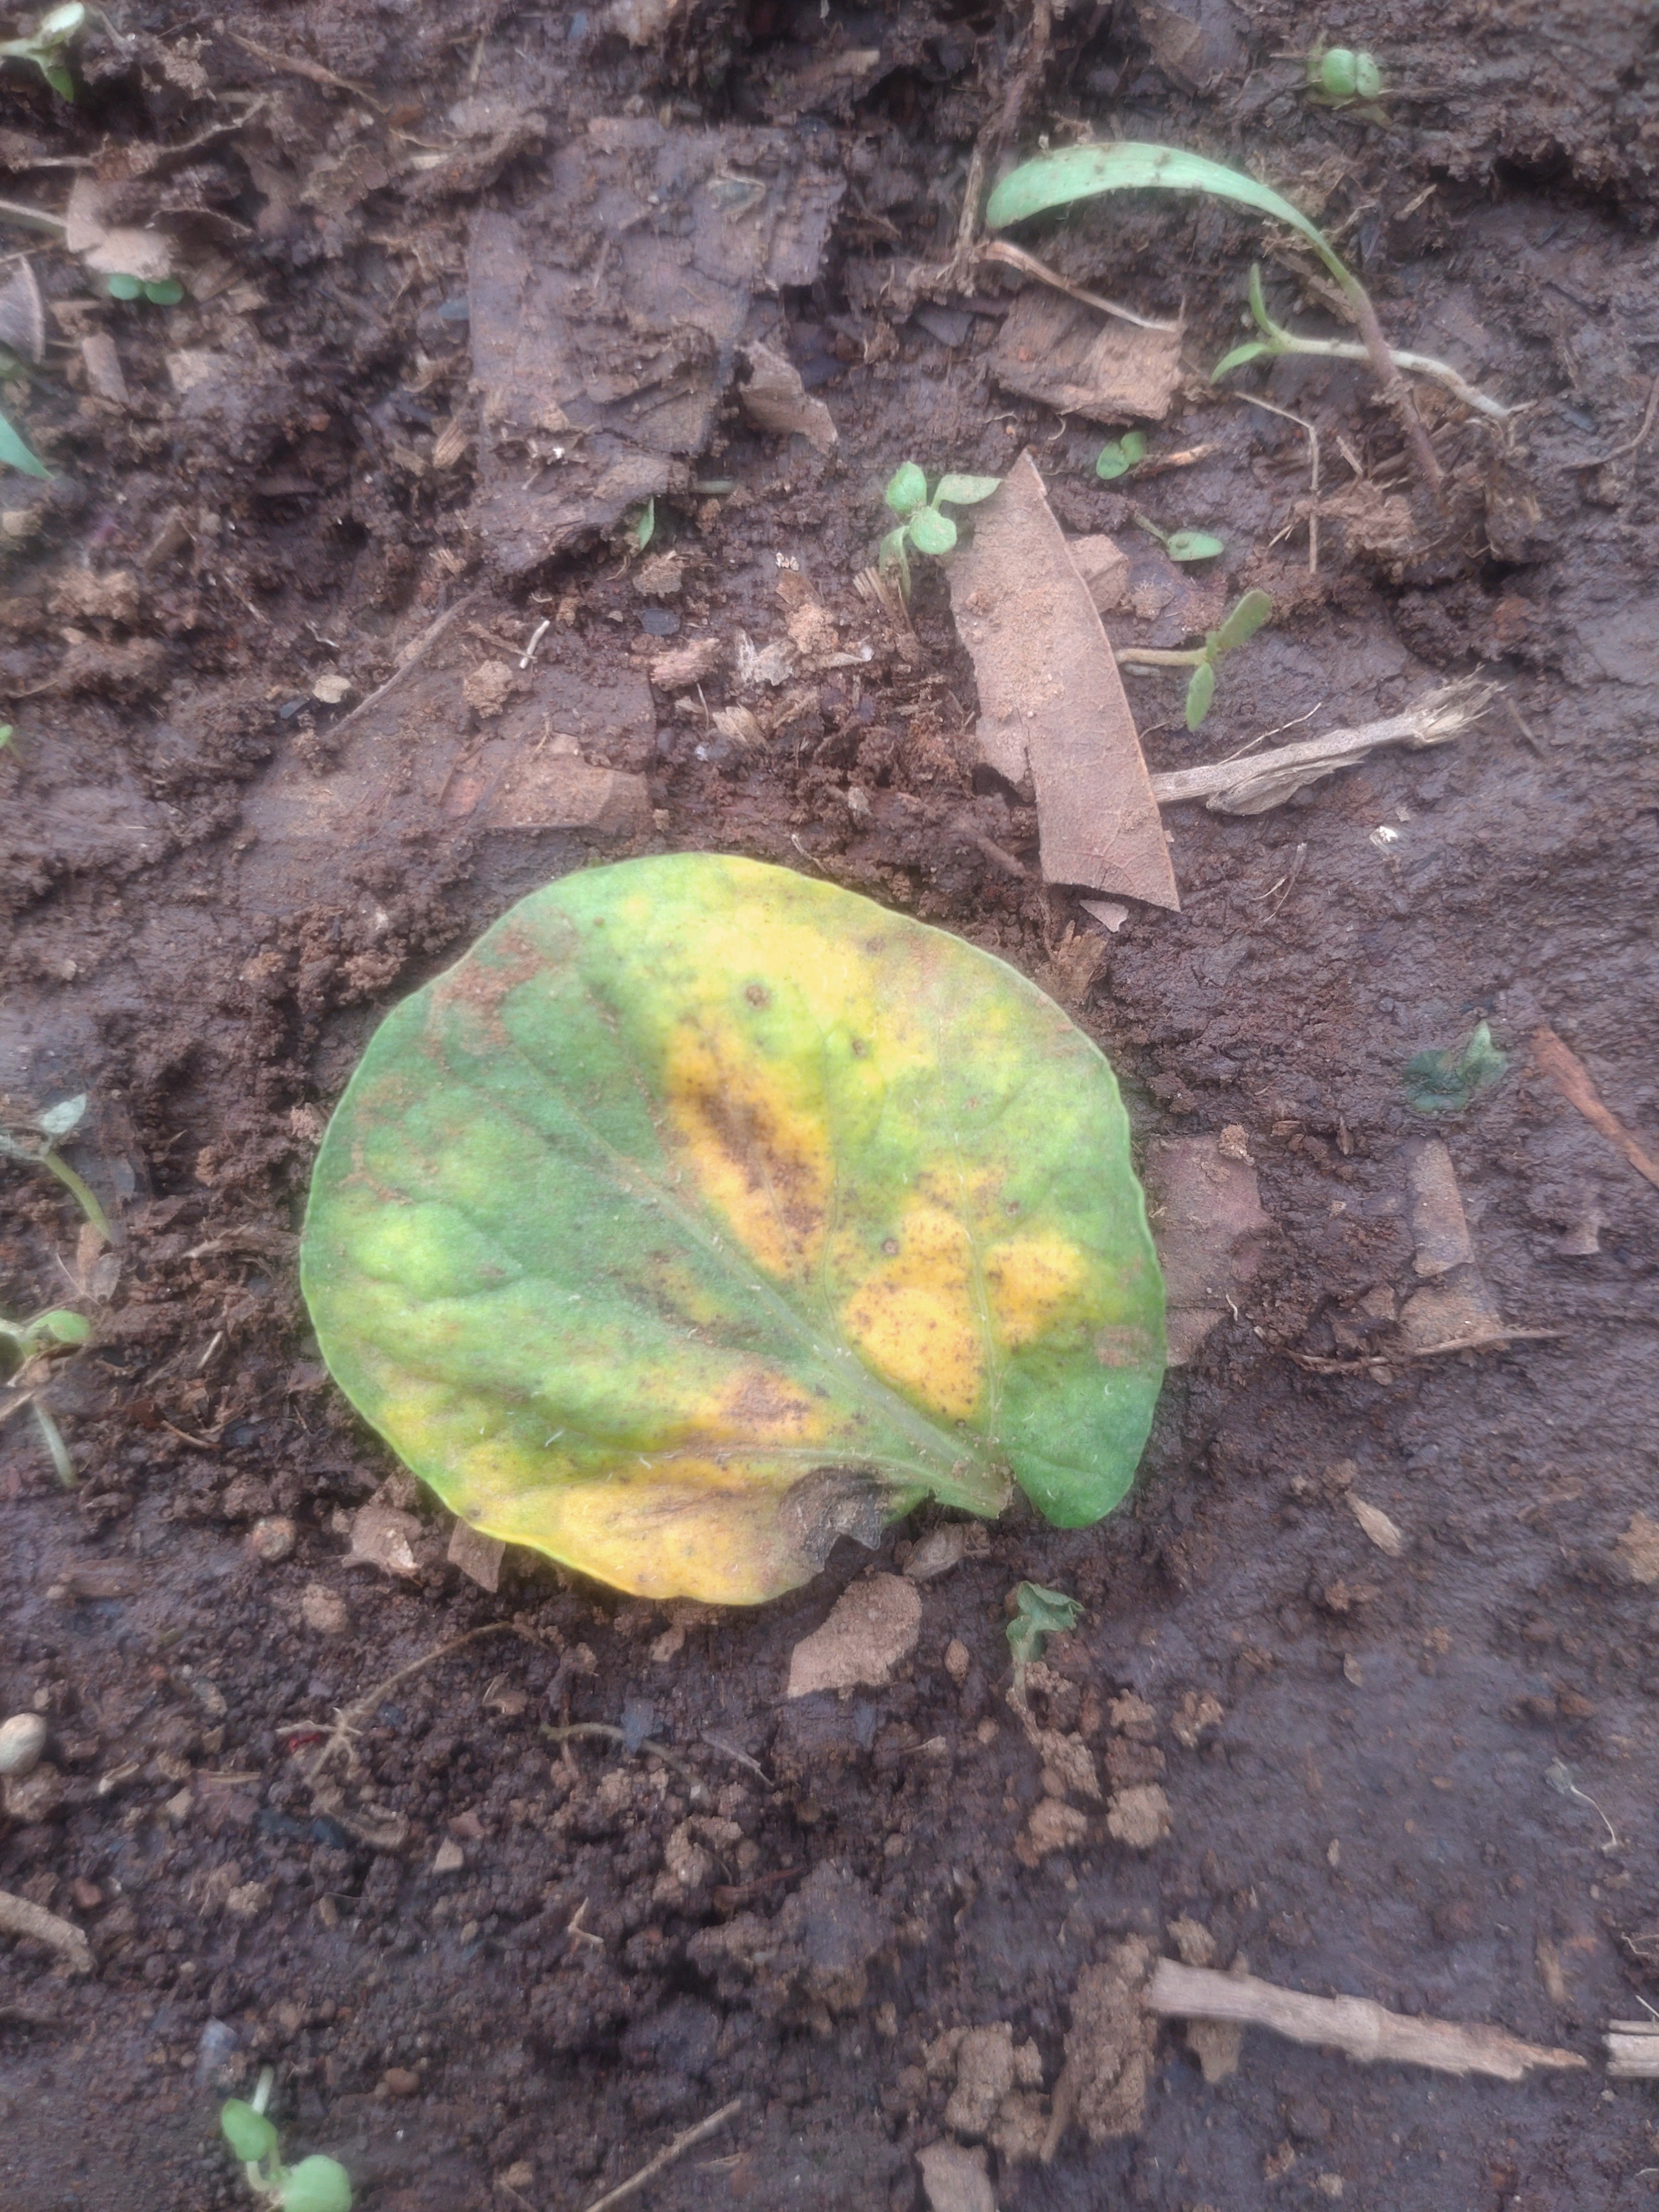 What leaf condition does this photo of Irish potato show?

late blight
